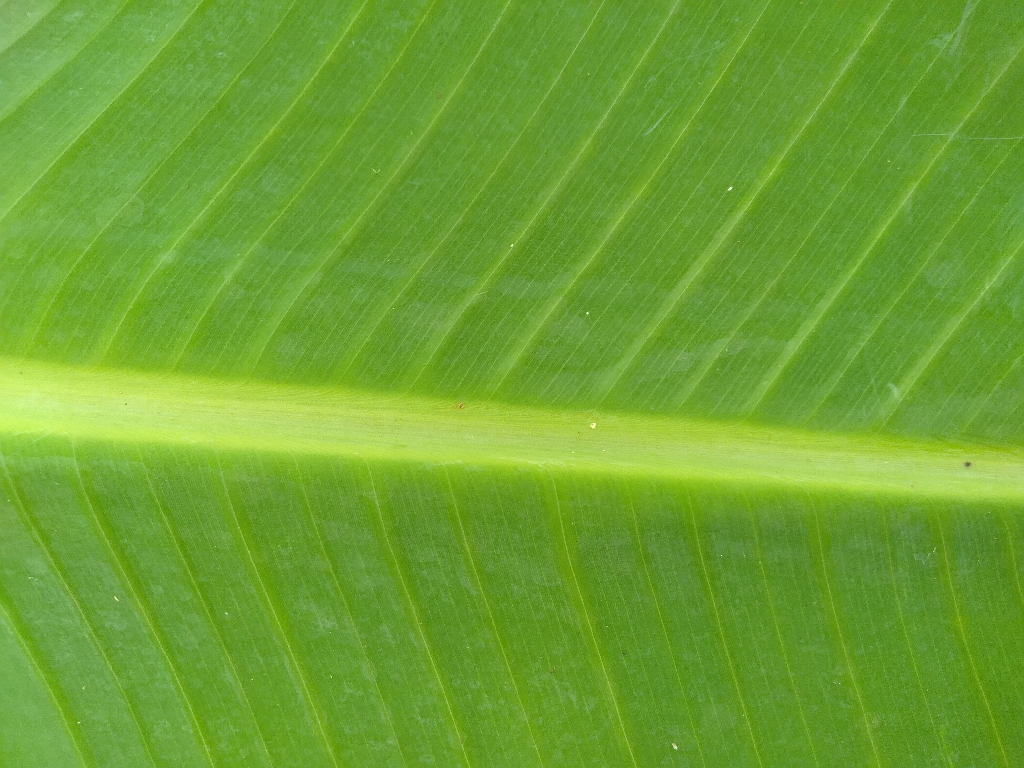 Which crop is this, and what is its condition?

banana, healthy
